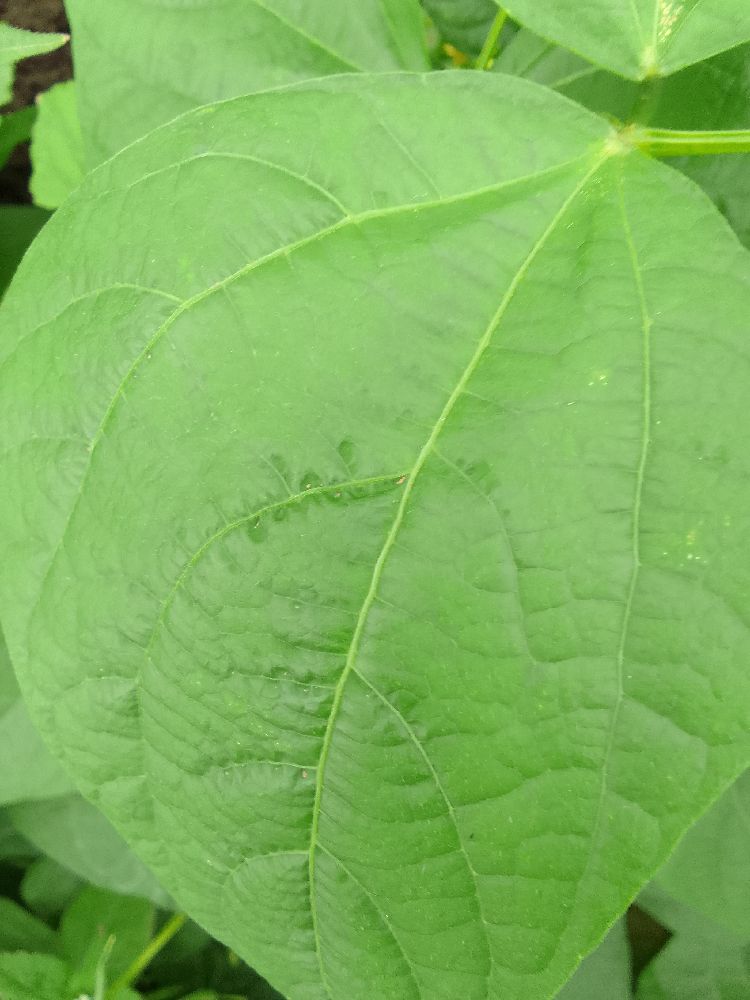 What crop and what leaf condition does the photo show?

common bean, healthy
